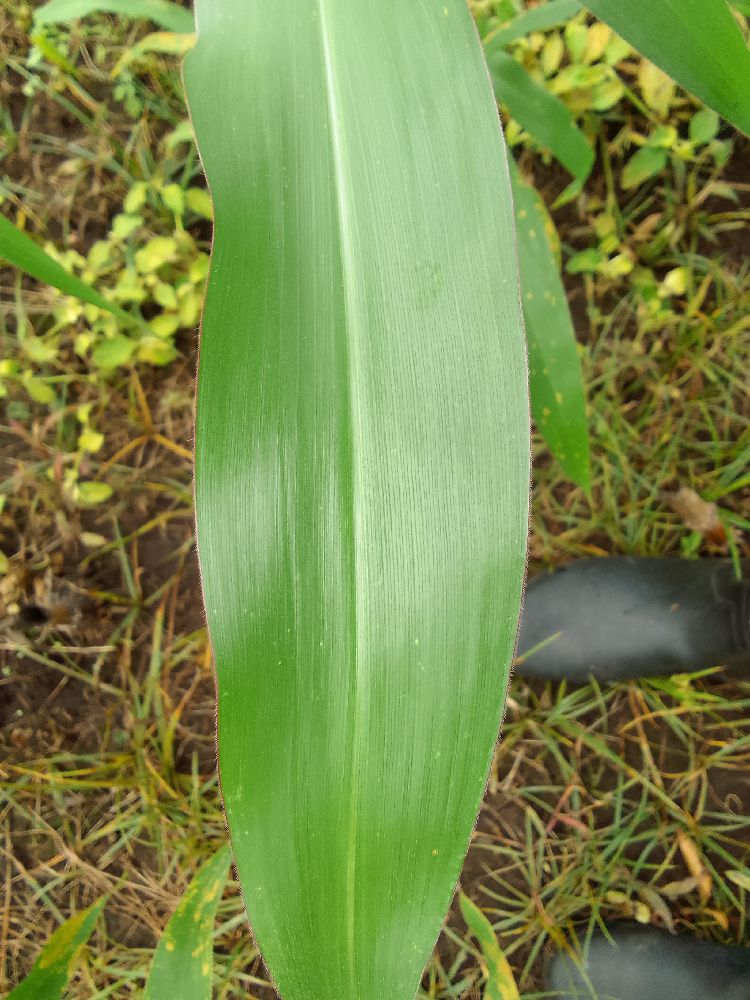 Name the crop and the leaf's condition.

maize, healthy
